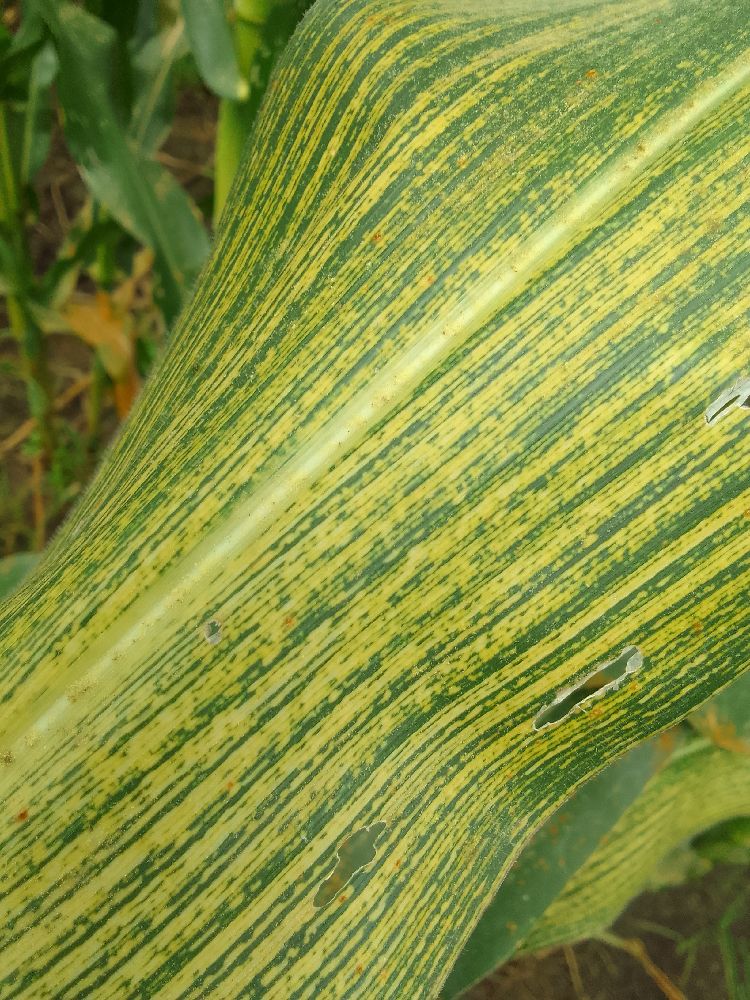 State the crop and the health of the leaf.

maize, maize streak virus
